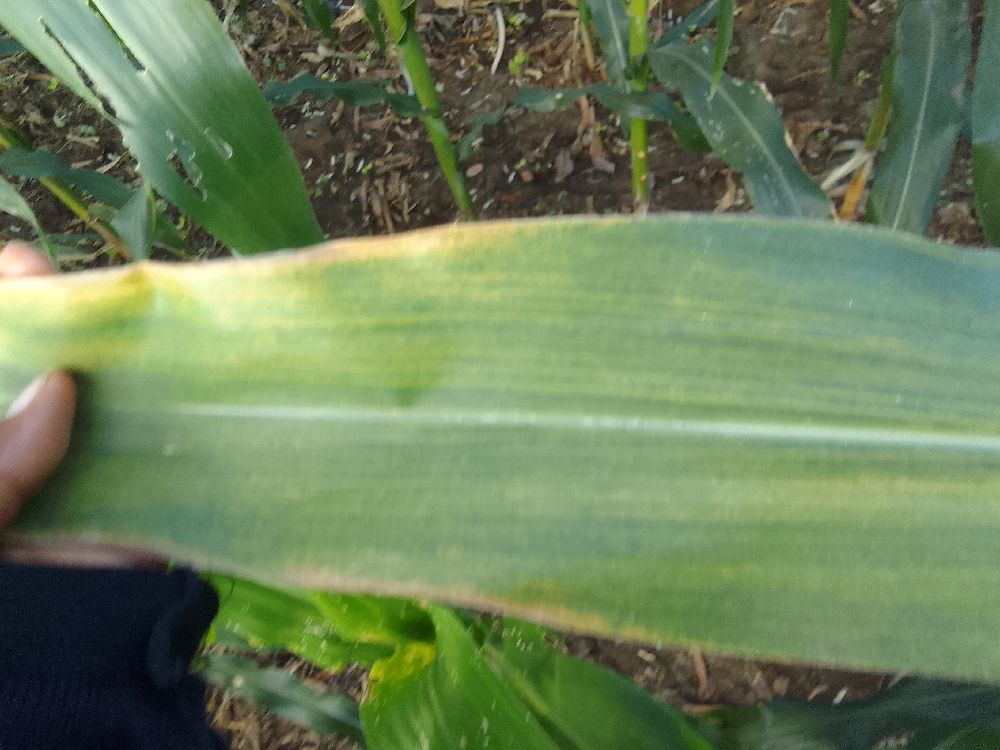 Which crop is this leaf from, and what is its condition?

maize, maize lethal necrosis
